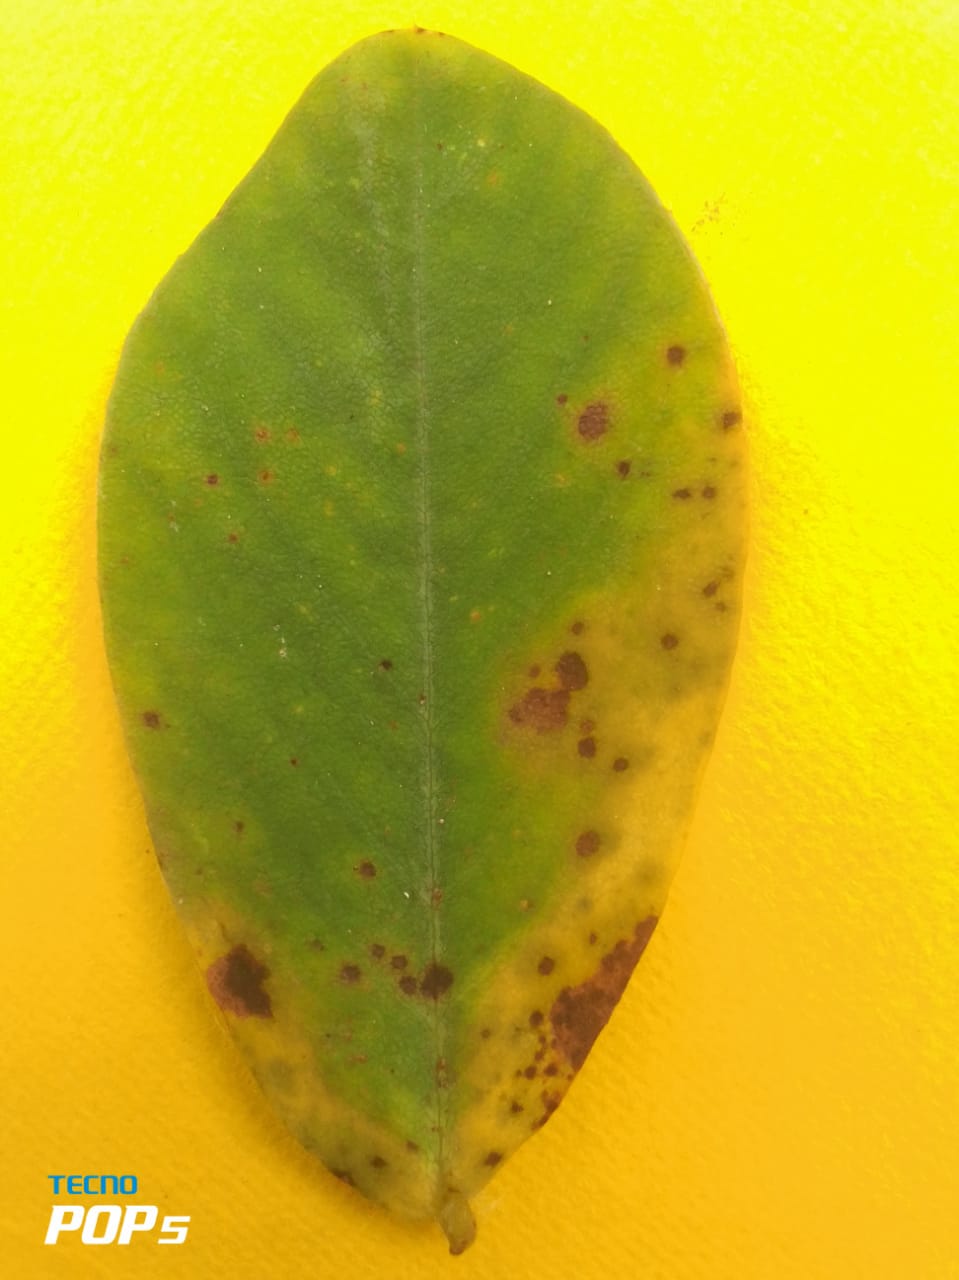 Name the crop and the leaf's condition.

peanut, passalora arachidicola
